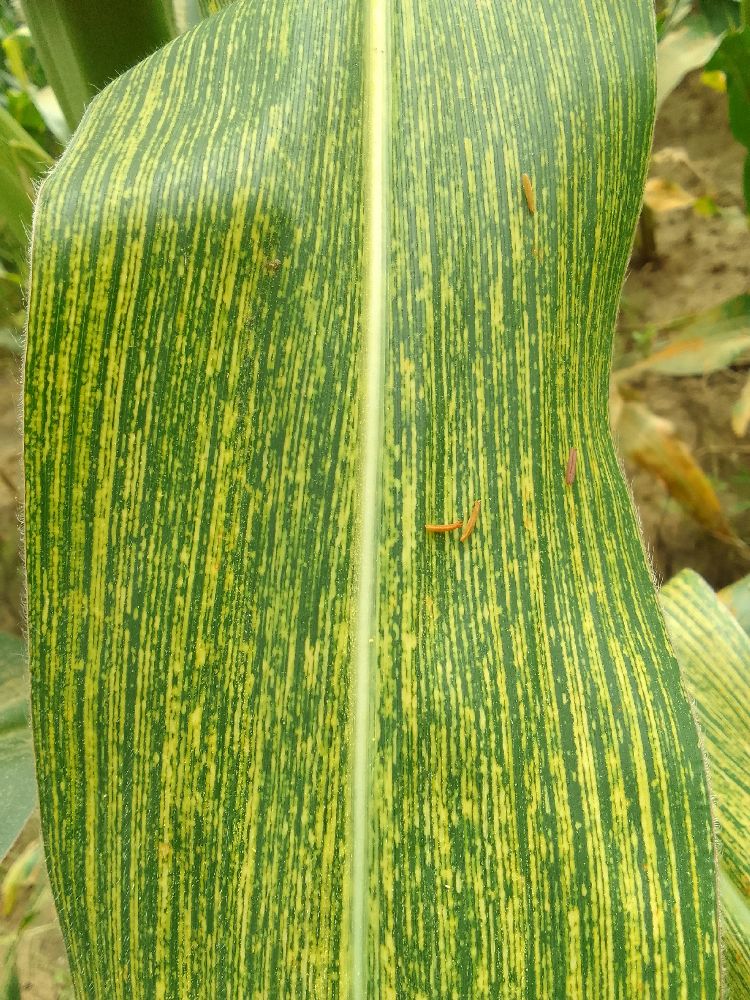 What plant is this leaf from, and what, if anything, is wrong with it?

maize, maize streak virus
